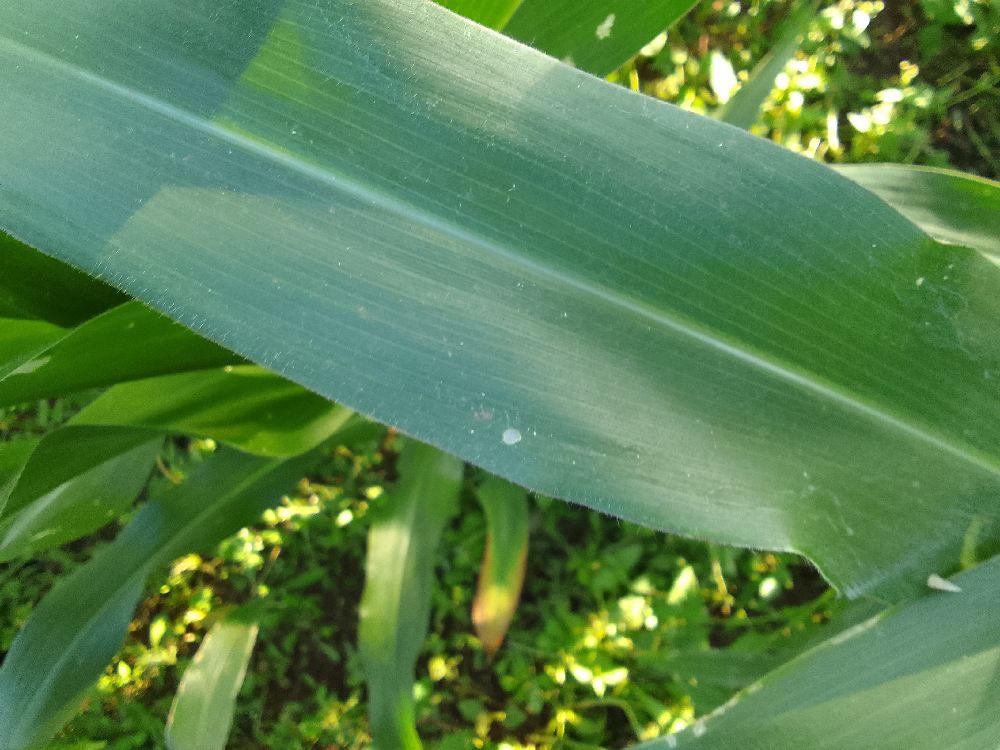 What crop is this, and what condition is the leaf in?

maize, healthy
